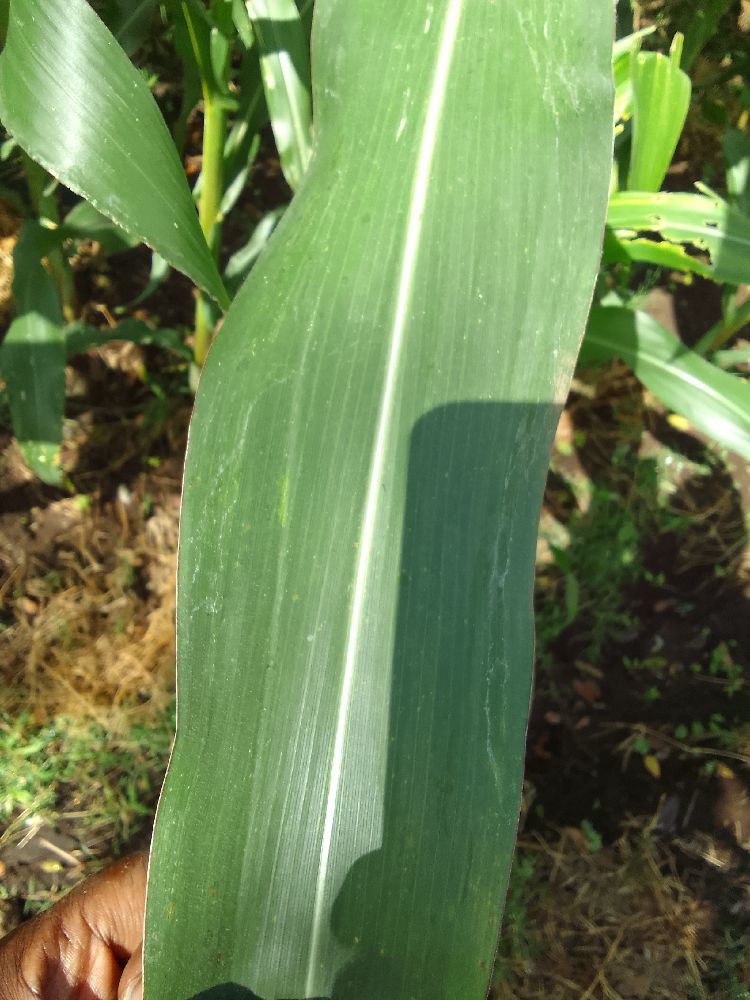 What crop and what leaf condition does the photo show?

maize, healthy
